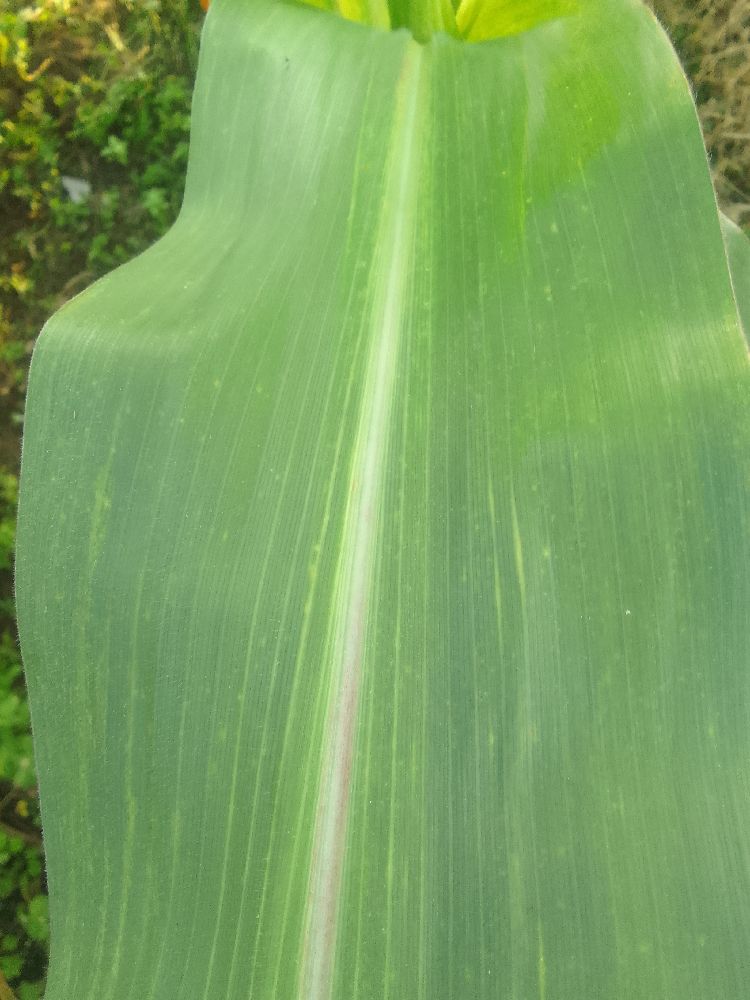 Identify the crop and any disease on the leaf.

maize, healthy
